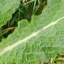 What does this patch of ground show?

structured weed
